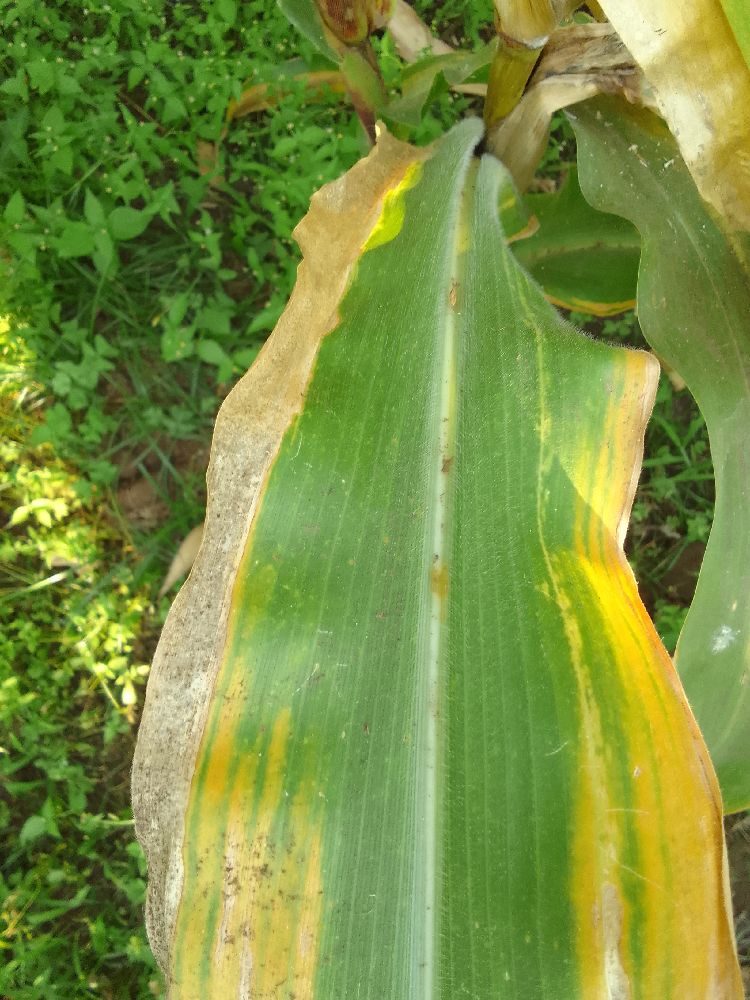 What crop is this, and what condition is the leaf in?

maize, maize lethal necrosis
